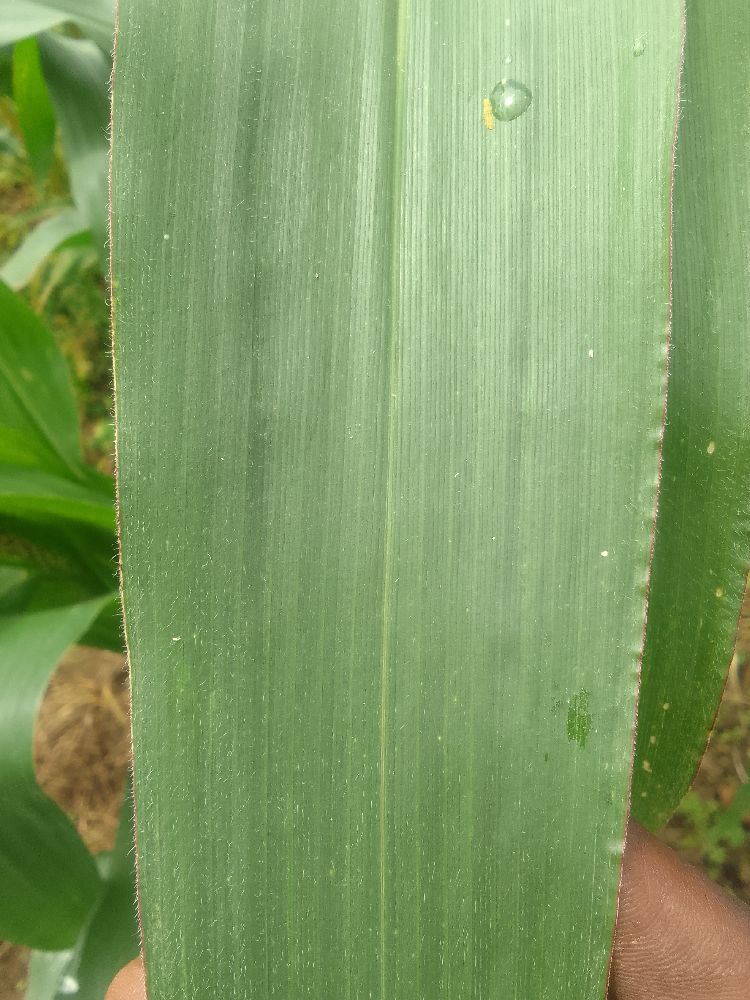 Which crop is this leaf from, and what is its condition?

maize, healthy
